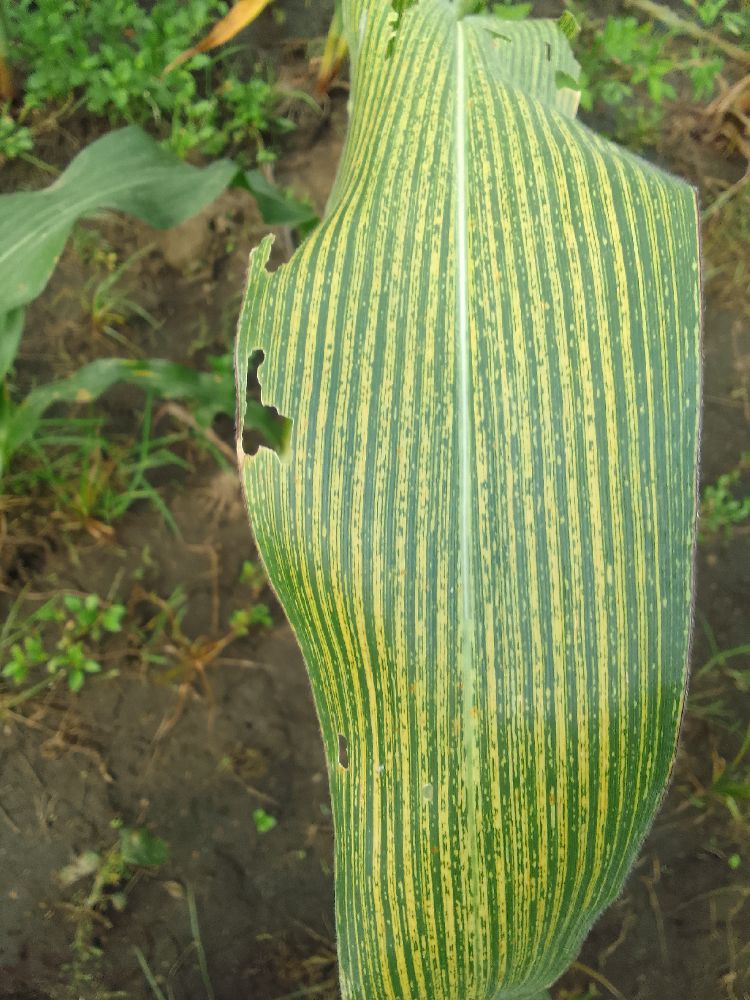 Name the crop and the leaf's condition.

maize, maize streak virus
